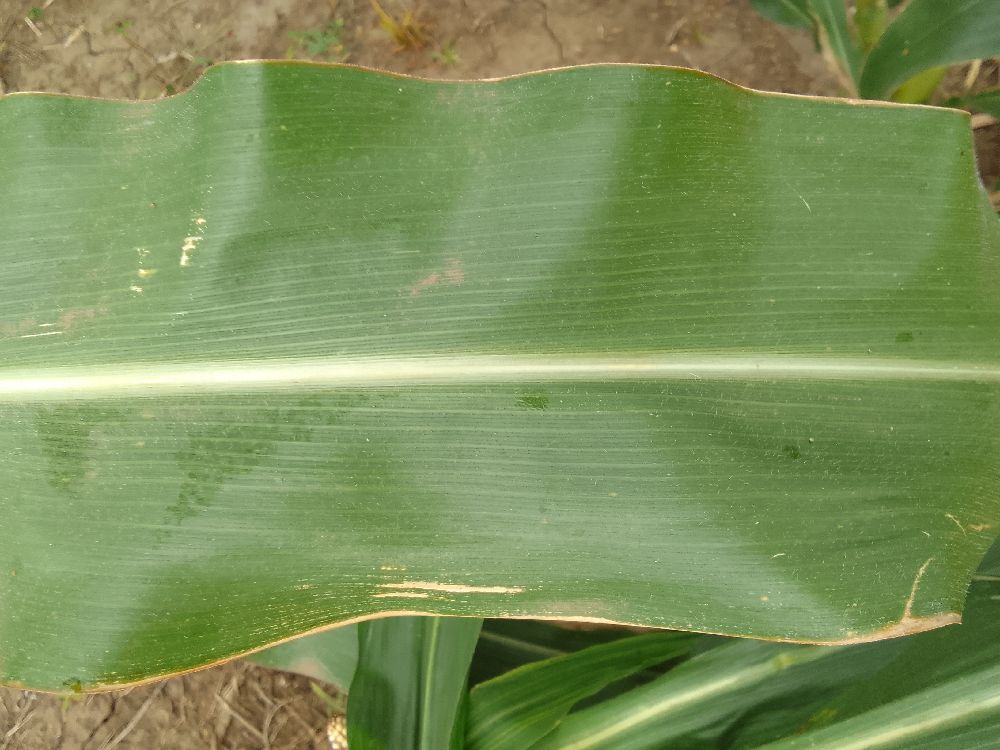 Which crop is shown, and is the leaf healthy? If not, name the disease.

maize, healthy
